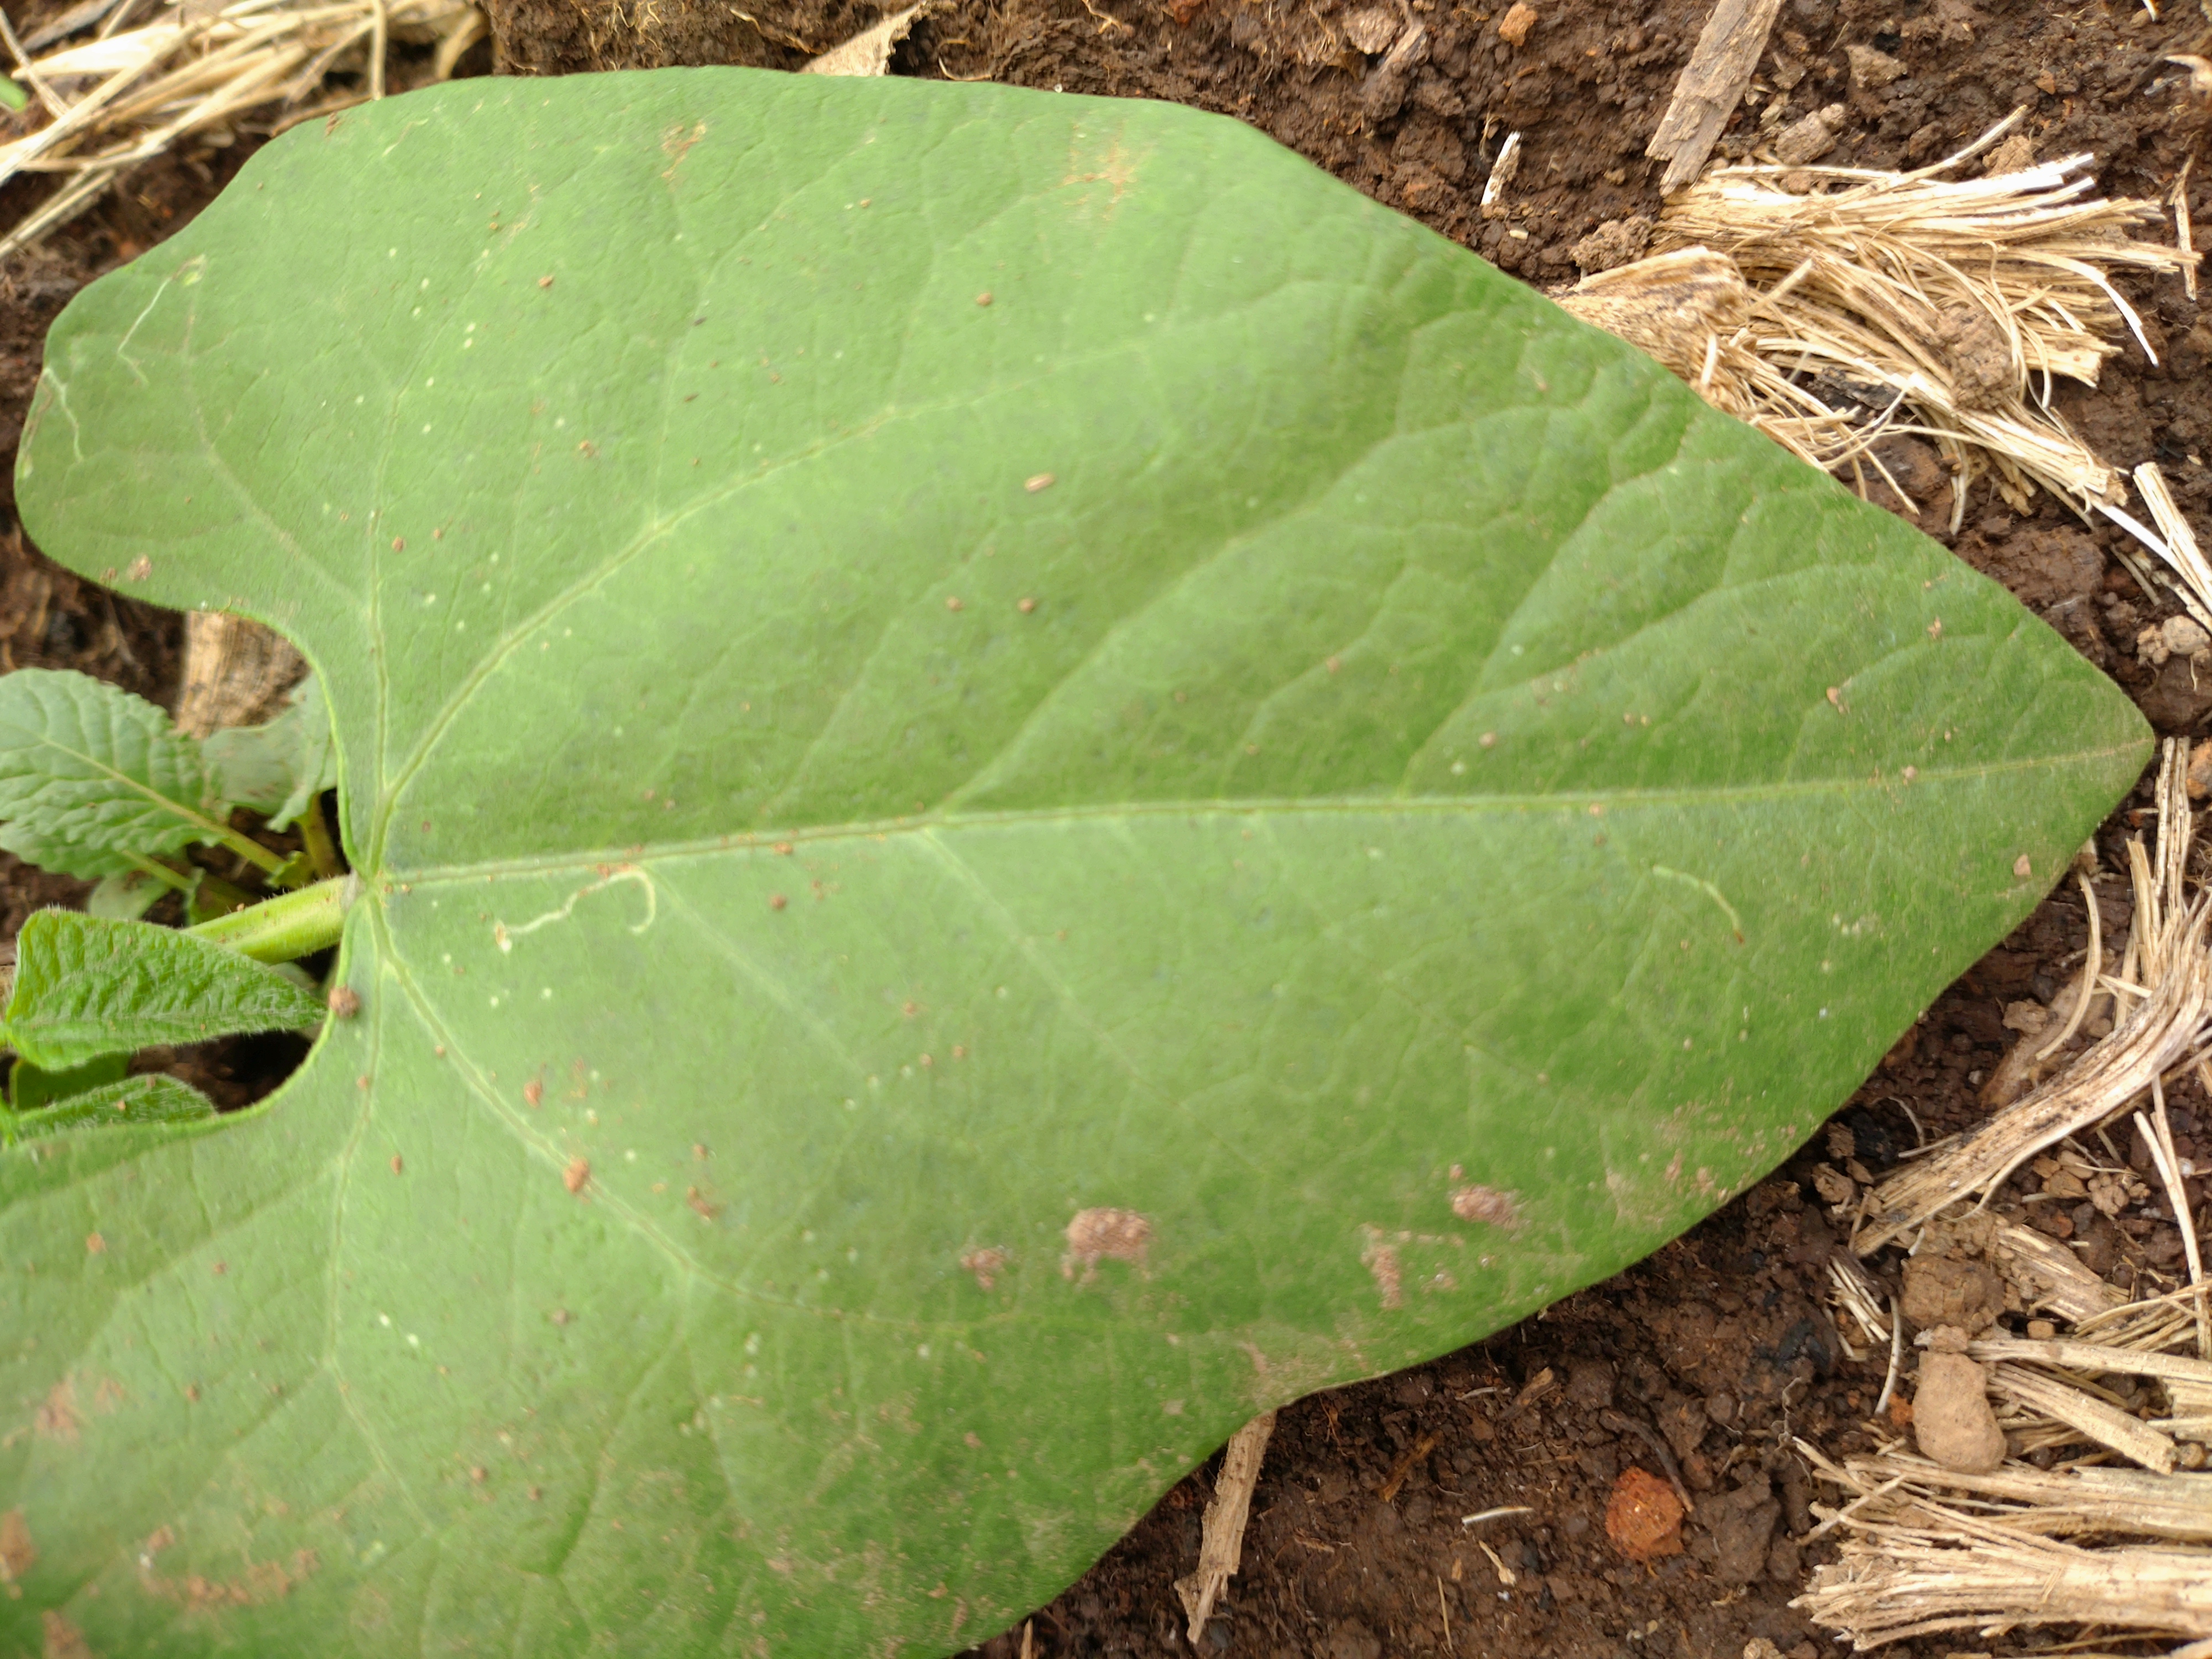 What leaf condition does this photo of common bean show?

healthy
